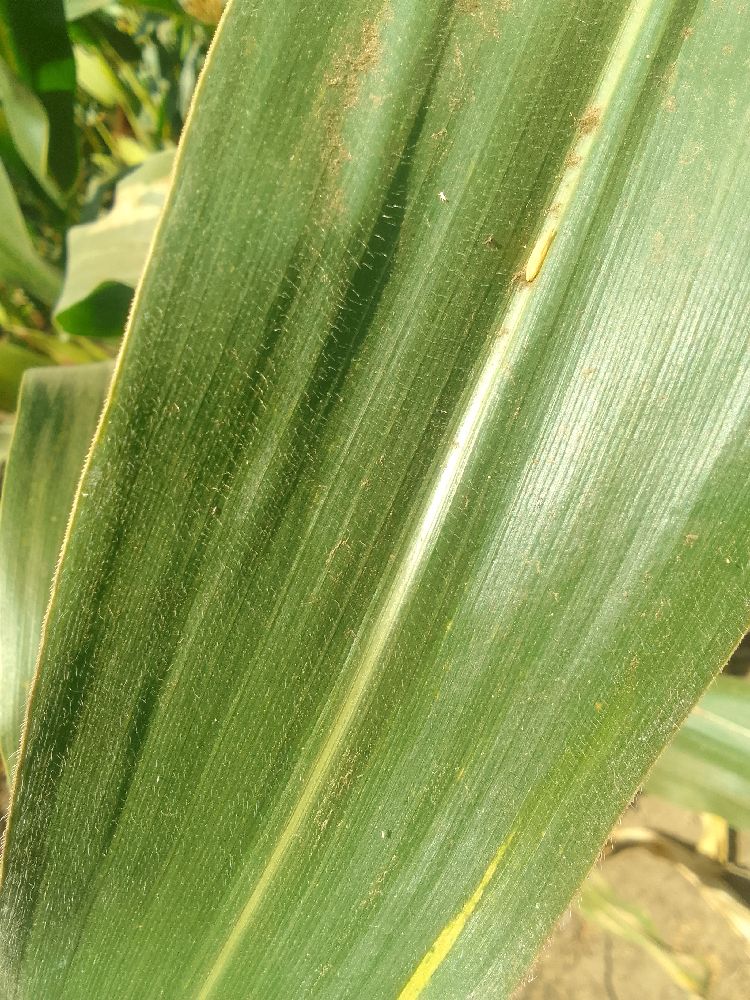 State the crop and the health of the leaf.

maize, healthy
